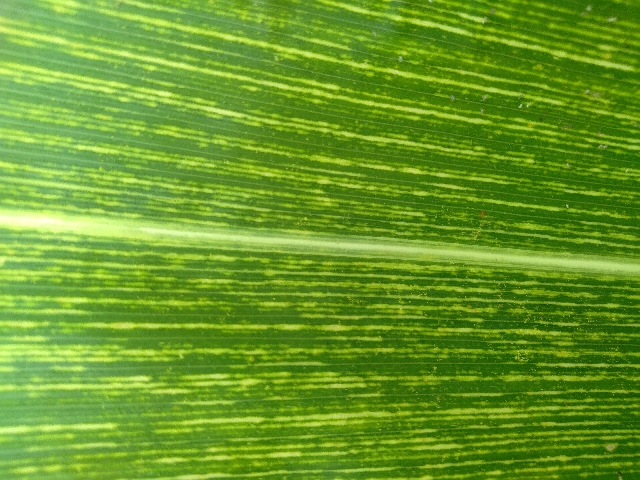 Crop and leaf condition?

maize, maize streak virus
